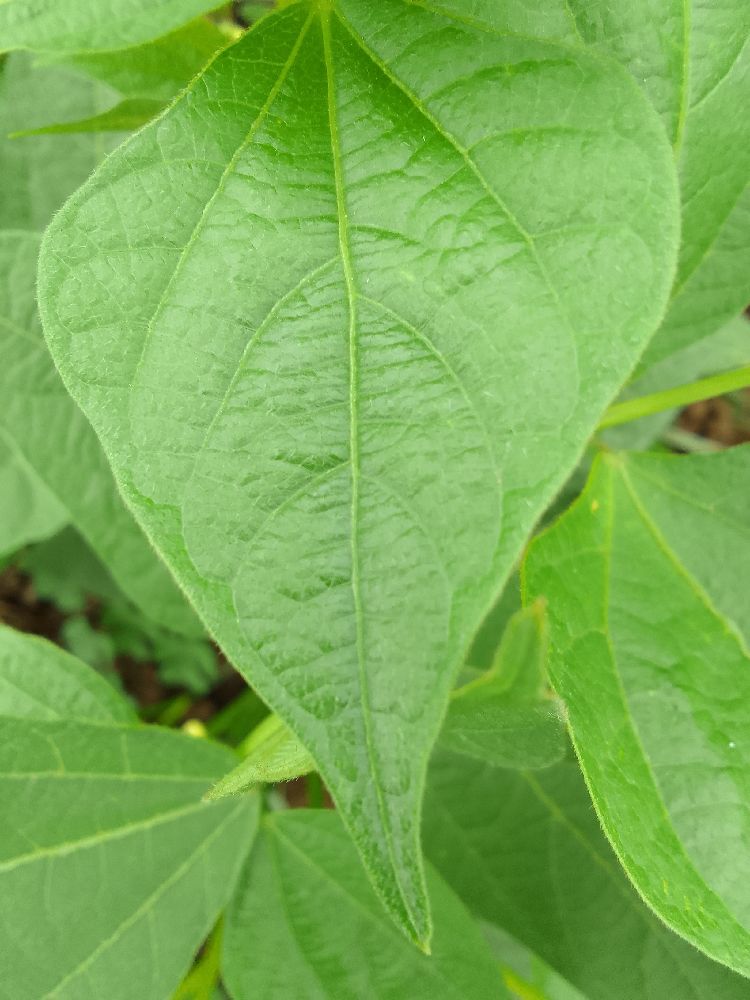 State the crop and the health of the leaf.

common bean, healthy
